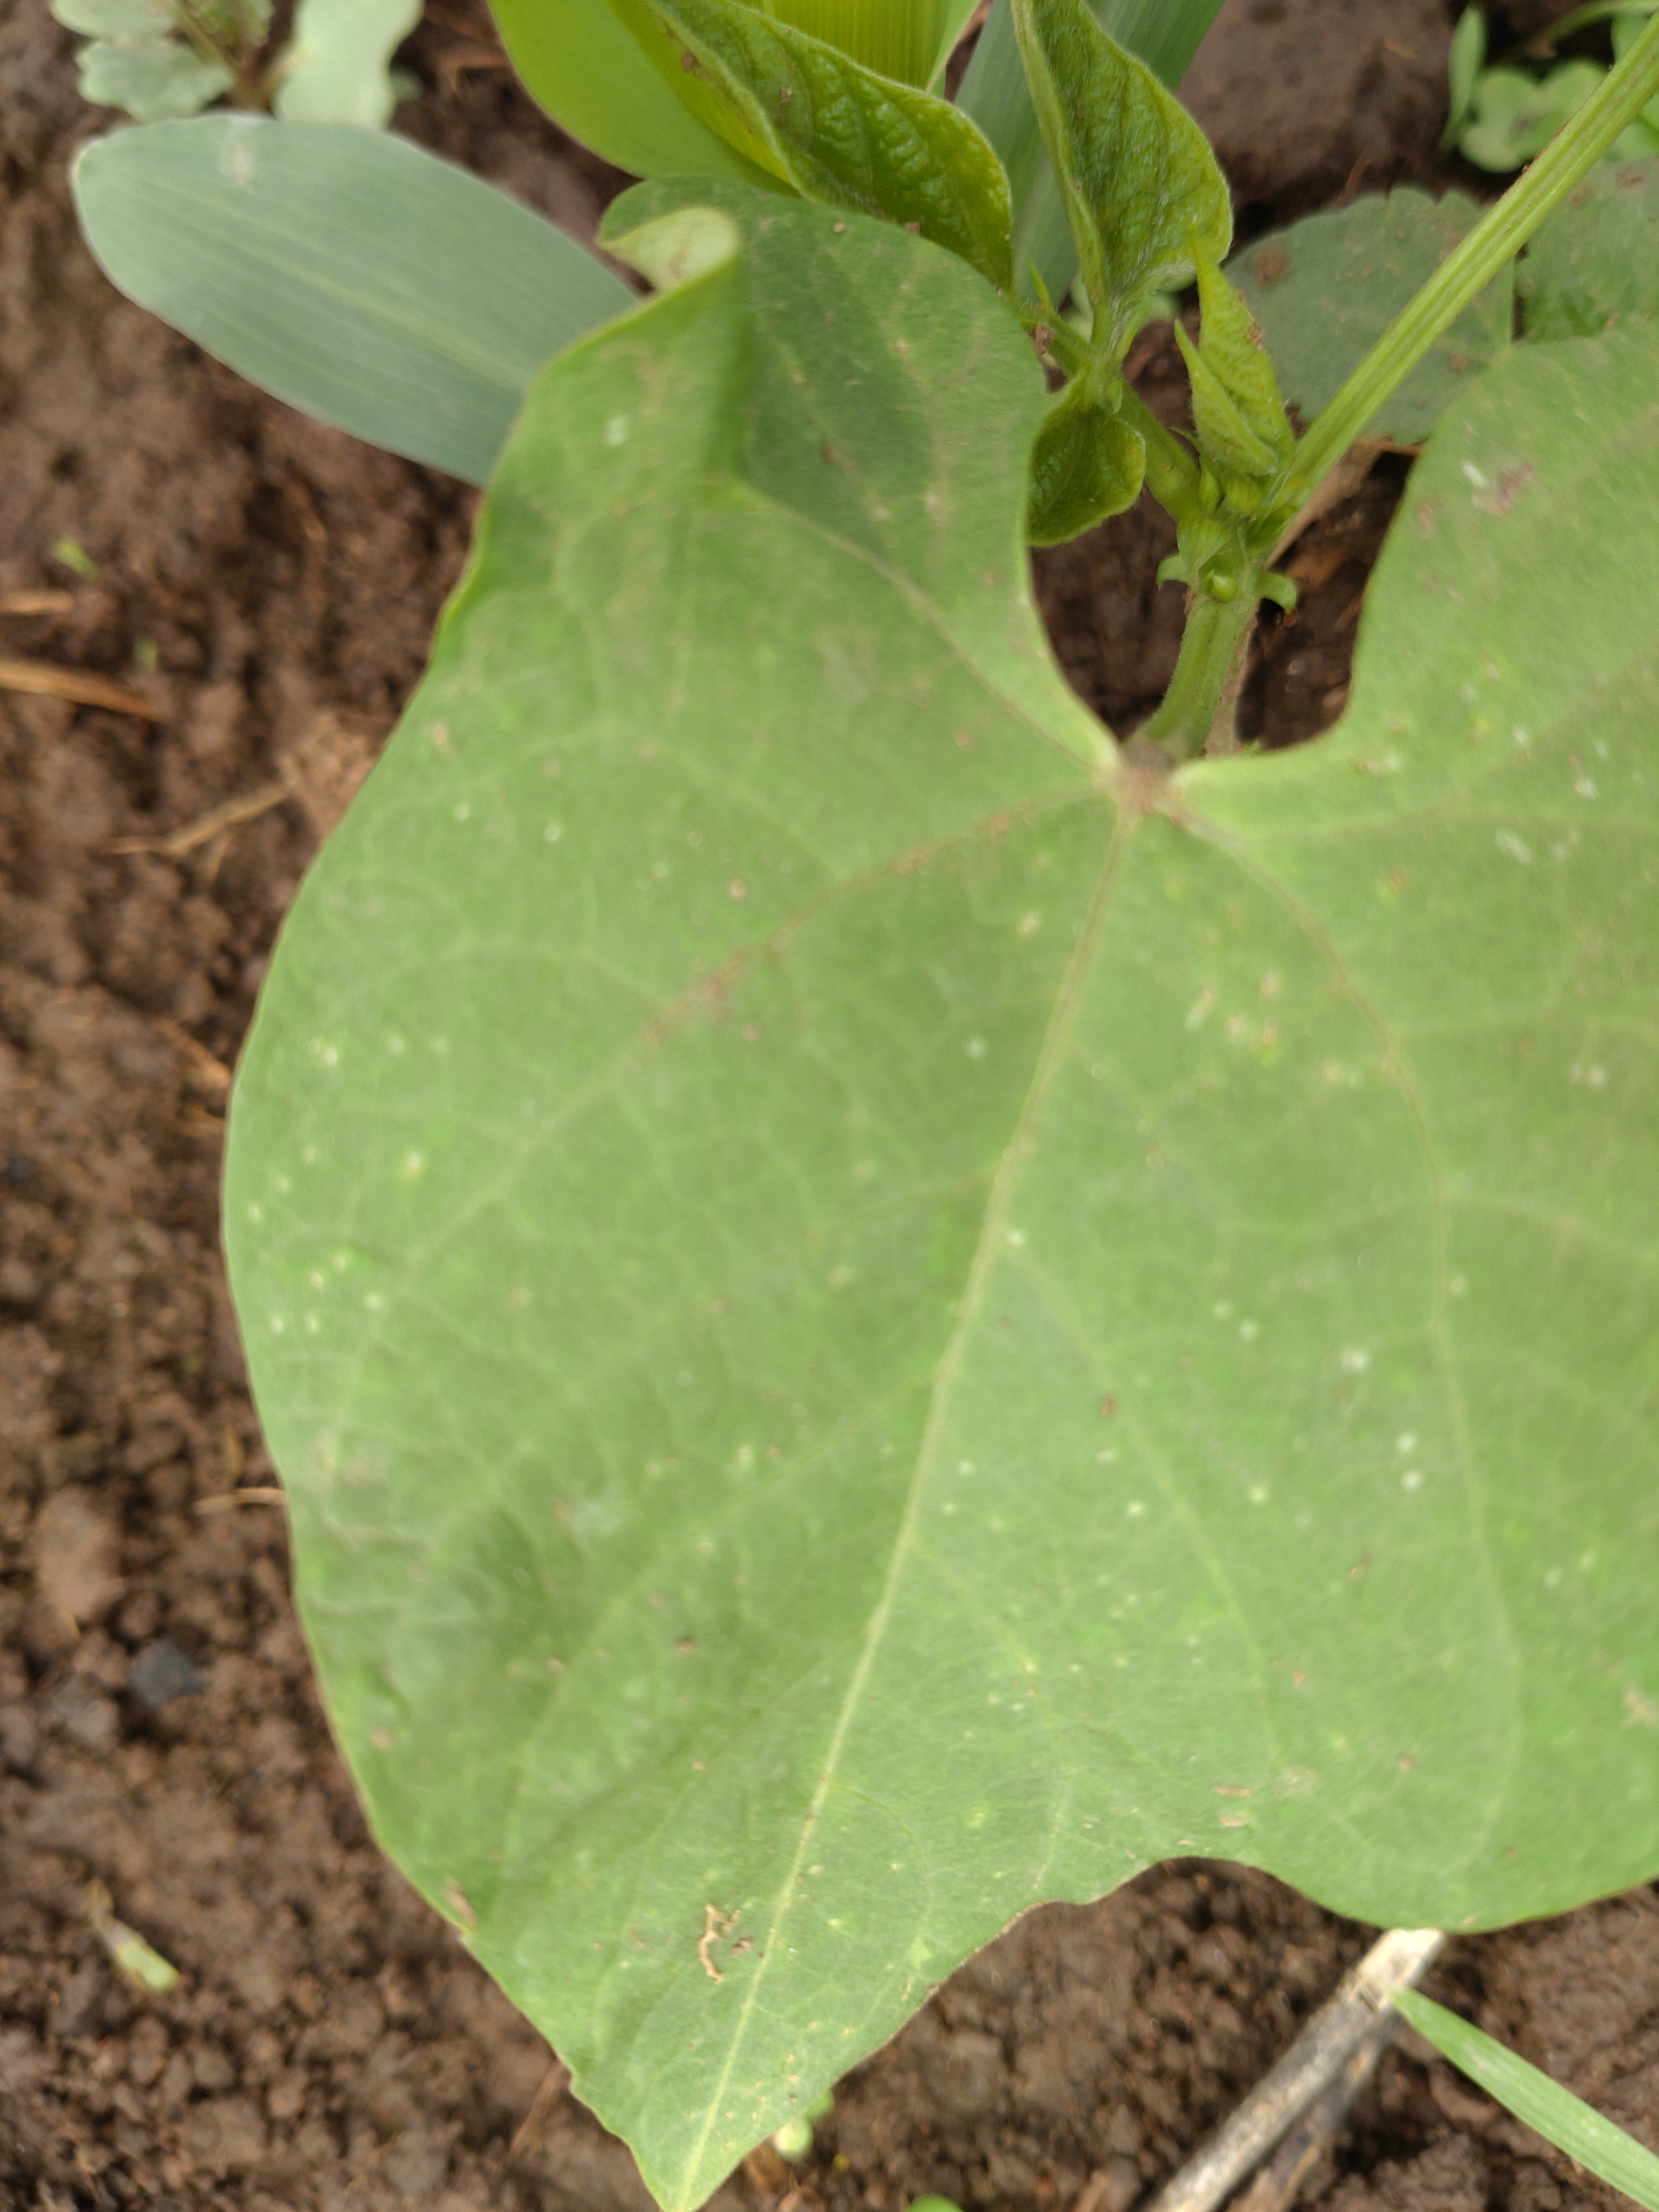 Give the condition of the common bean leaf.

healthy
